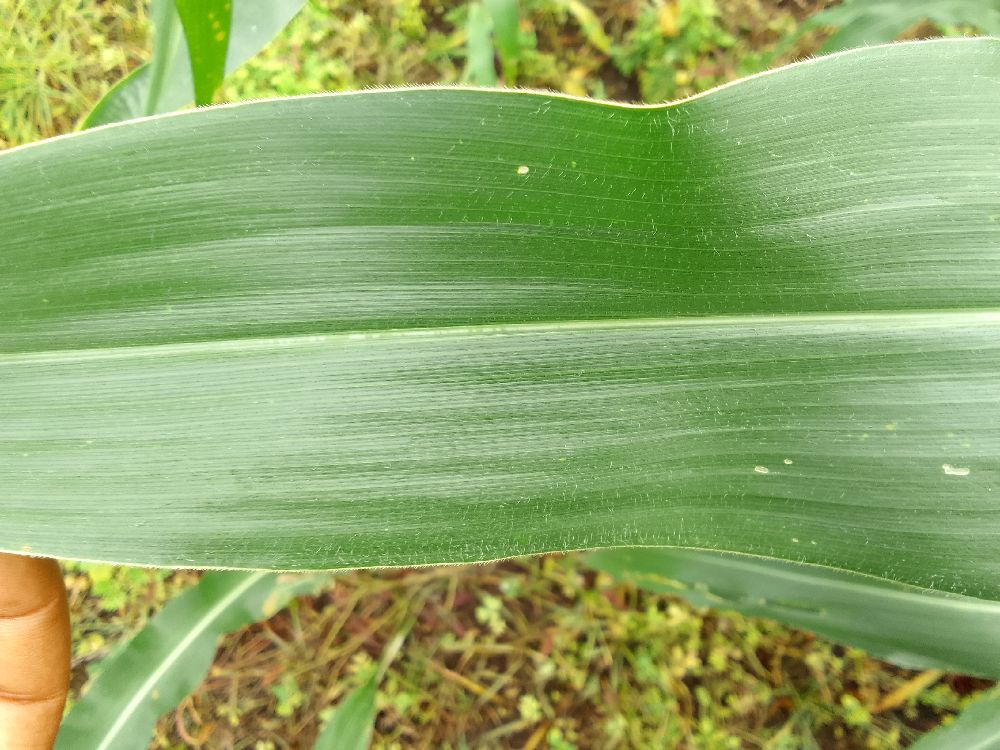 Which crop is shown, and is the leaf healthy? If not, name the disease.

maize, healthy
